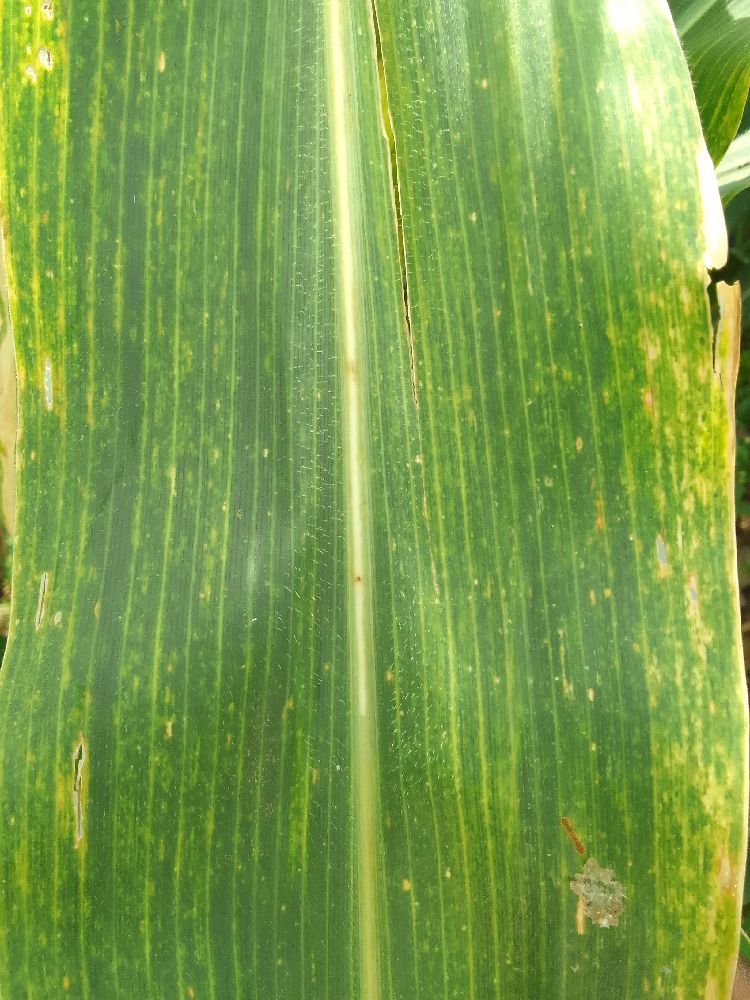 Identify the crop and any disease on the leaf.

maize, maize lethal necrosis
